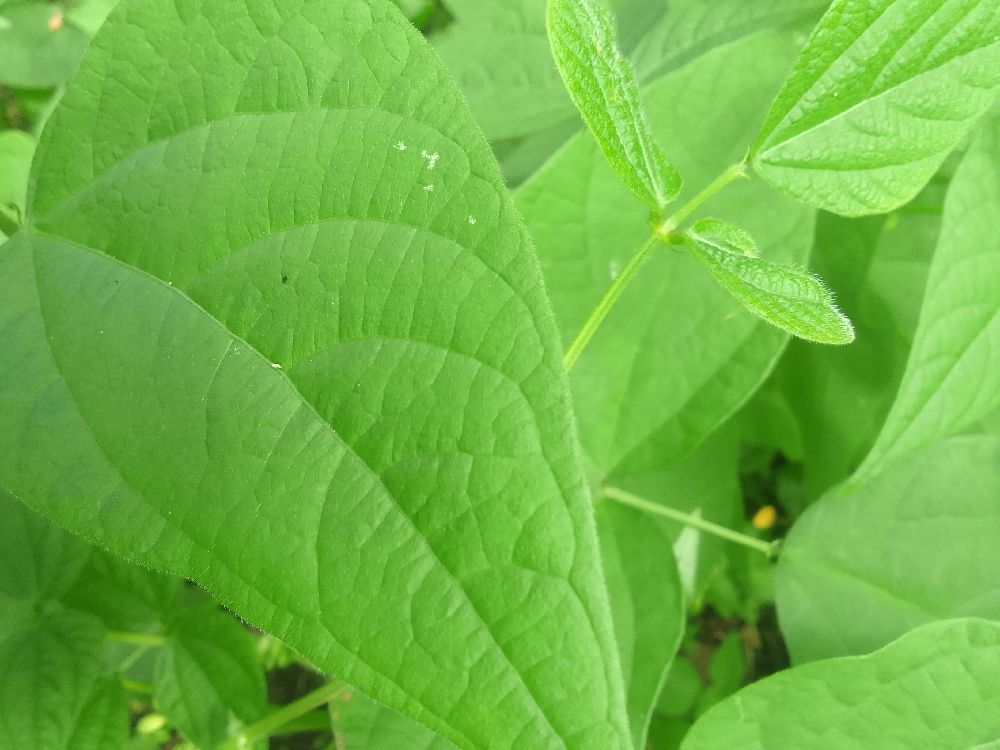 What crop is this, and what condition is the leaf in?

common bean, healthy
